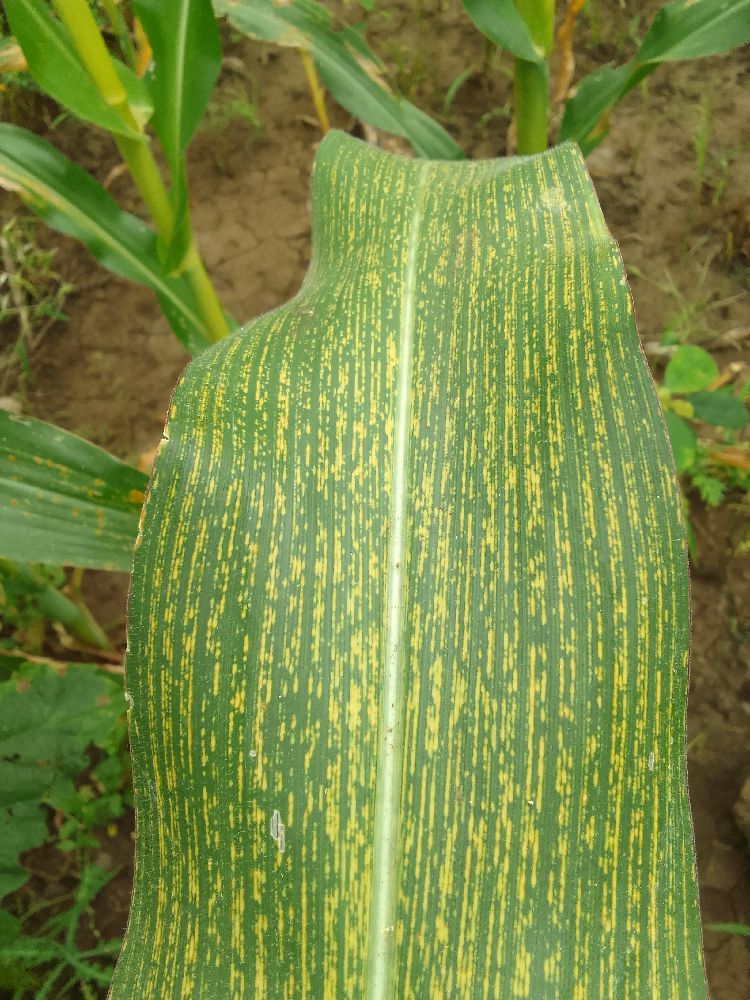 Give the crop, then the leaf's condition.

maize, maize streak virus
